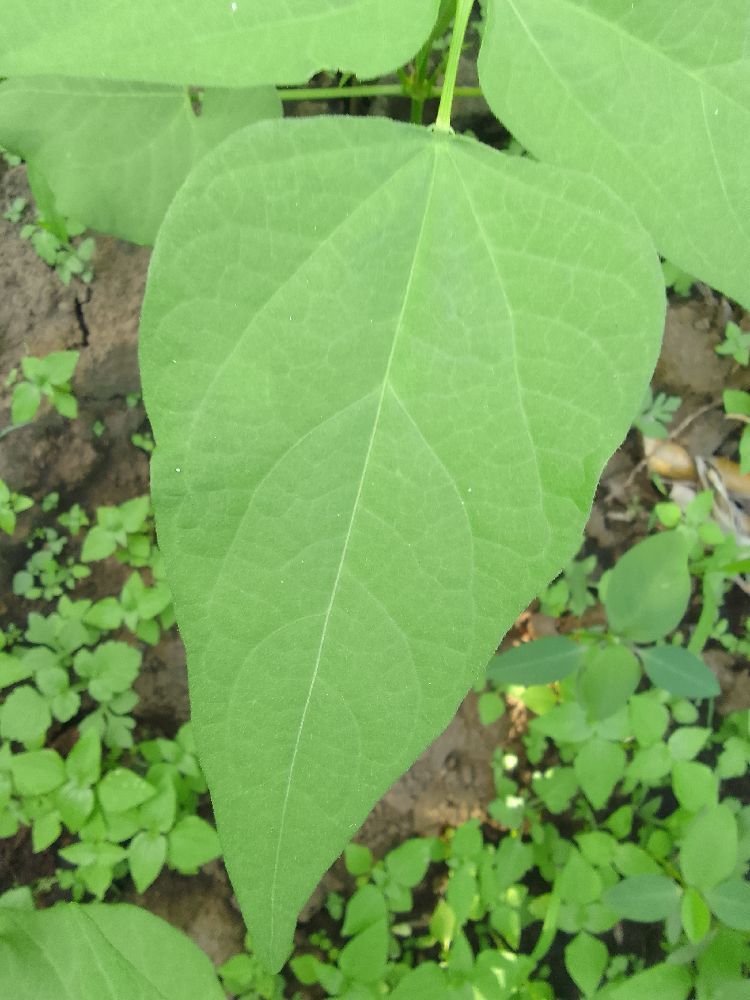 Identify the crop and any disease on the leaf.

common bean, healthy
